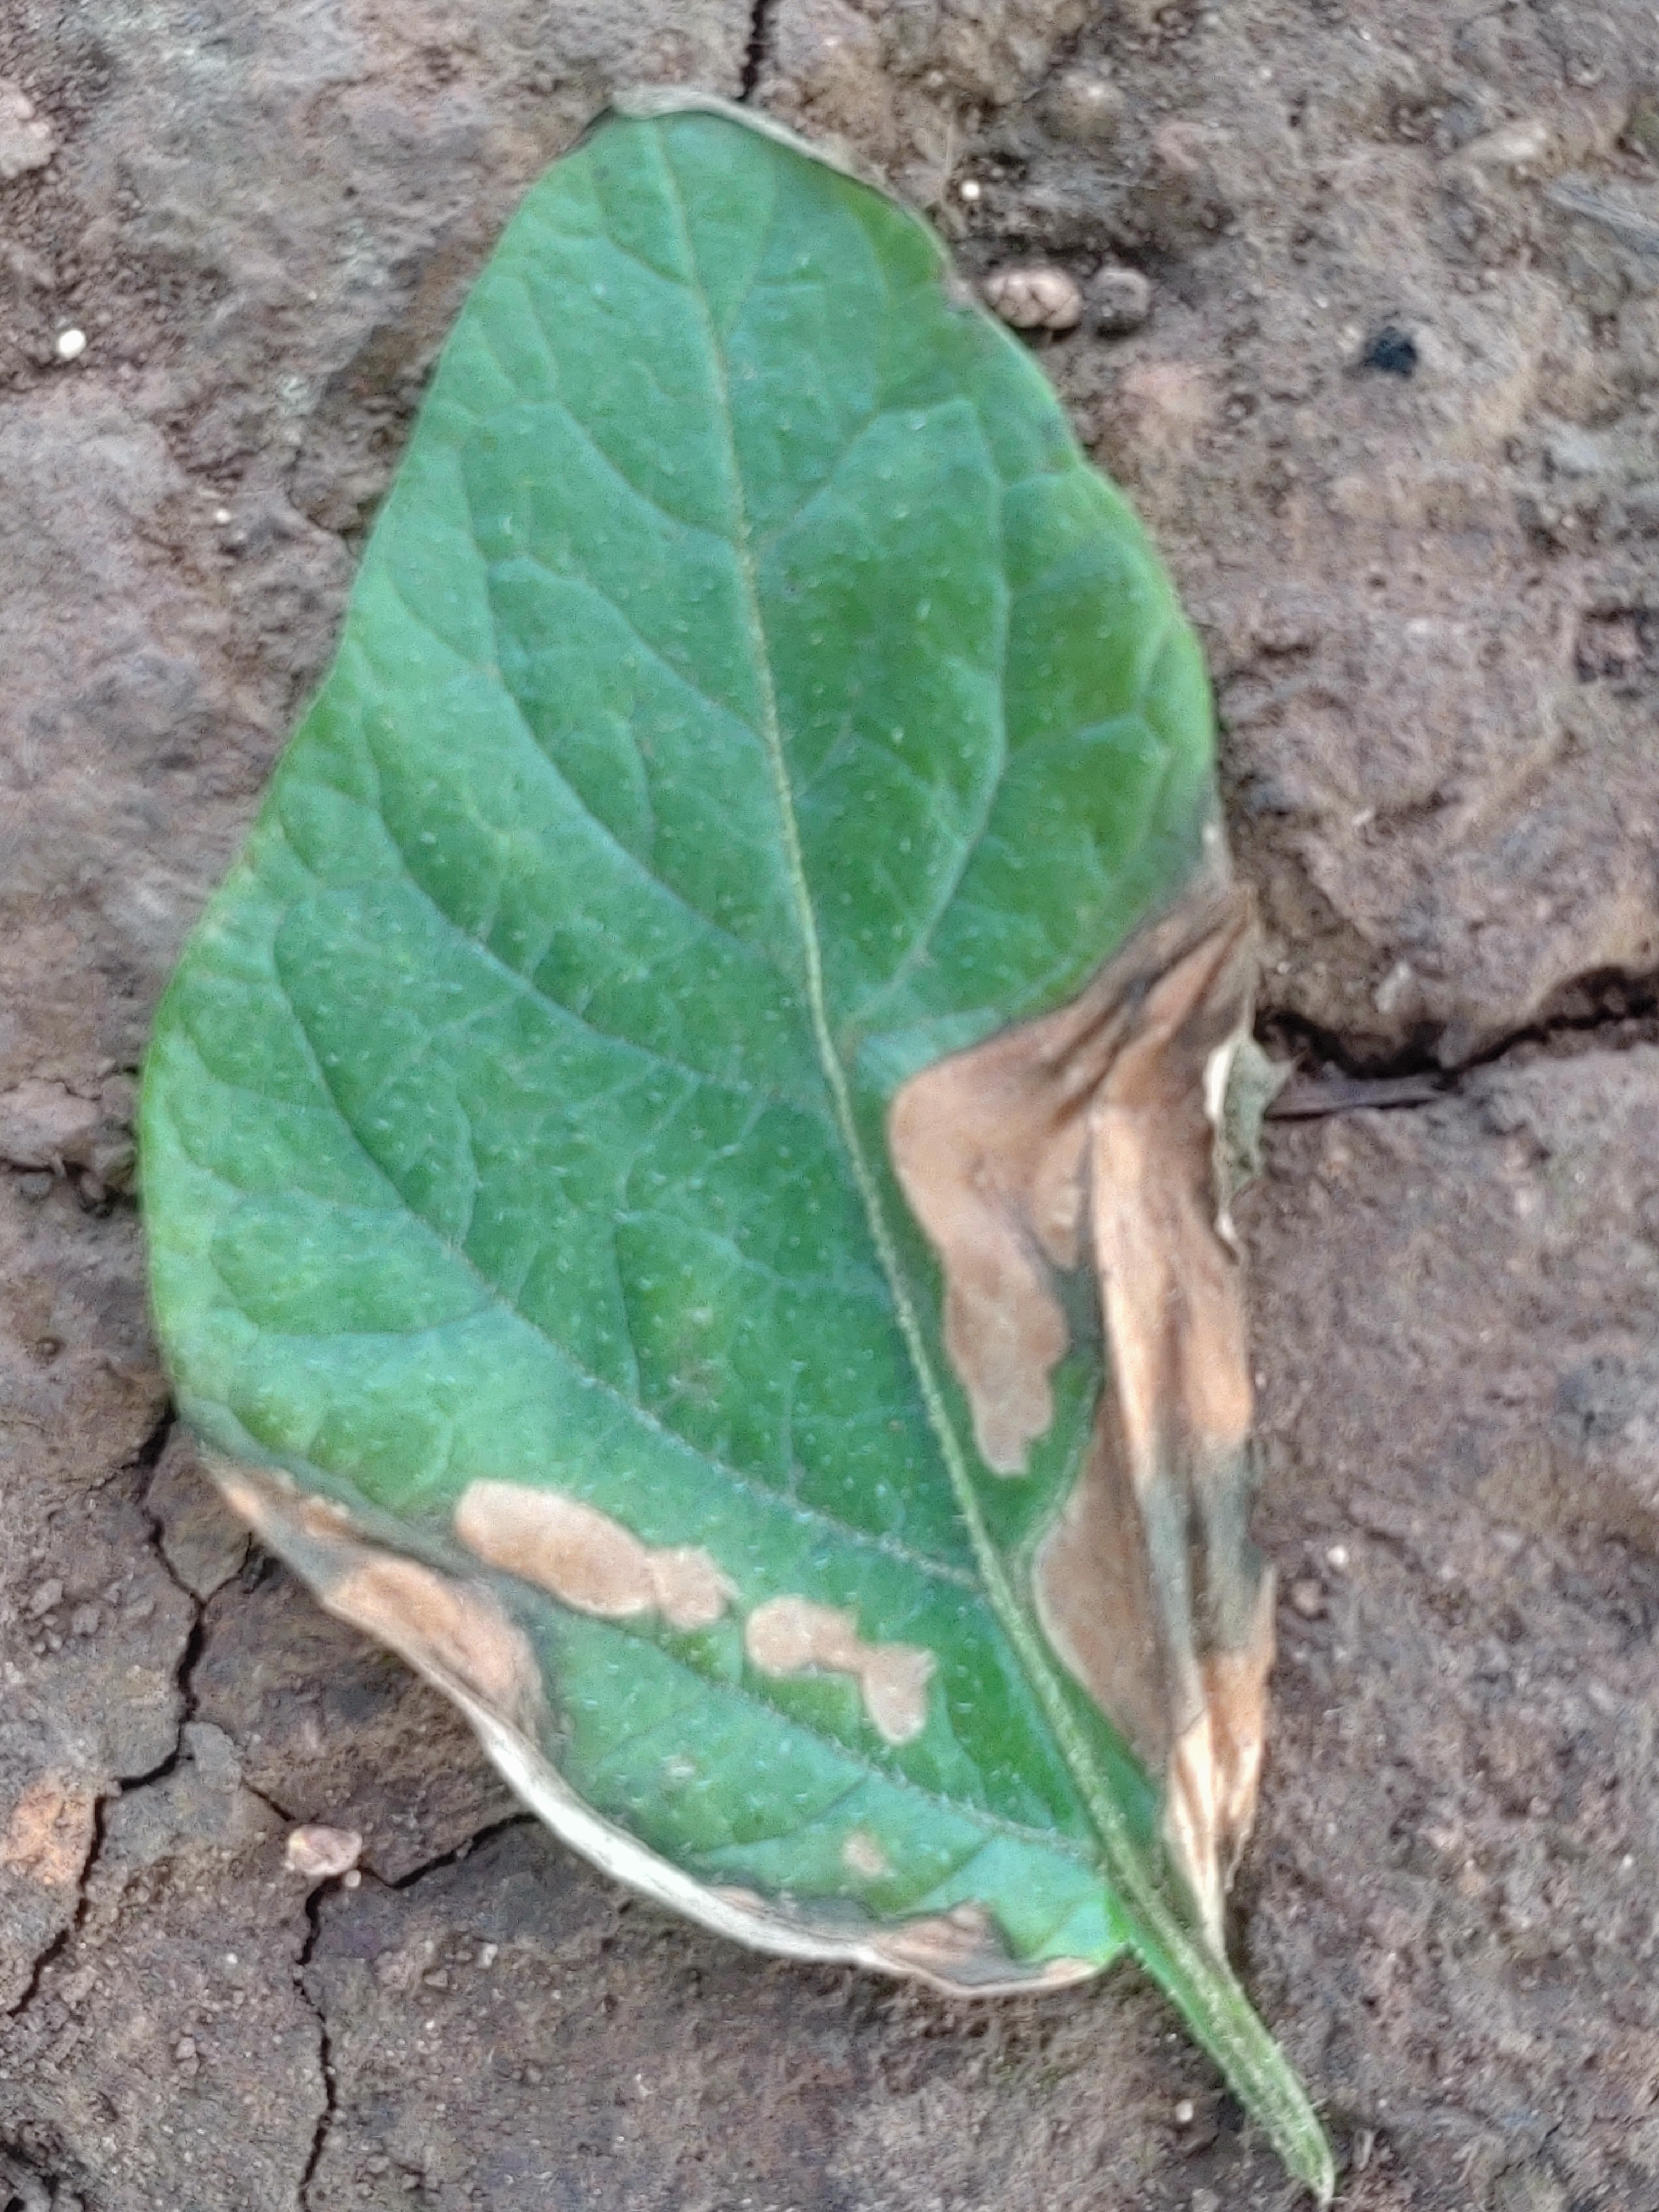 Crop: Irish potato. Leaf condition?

early blight
